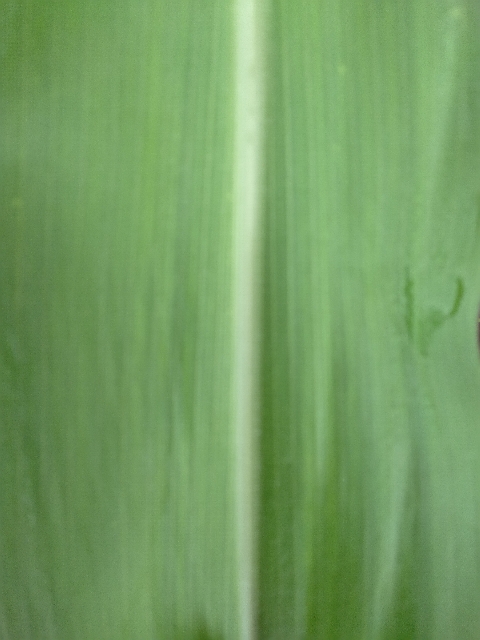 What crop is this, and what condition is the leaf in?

maize, healthy
